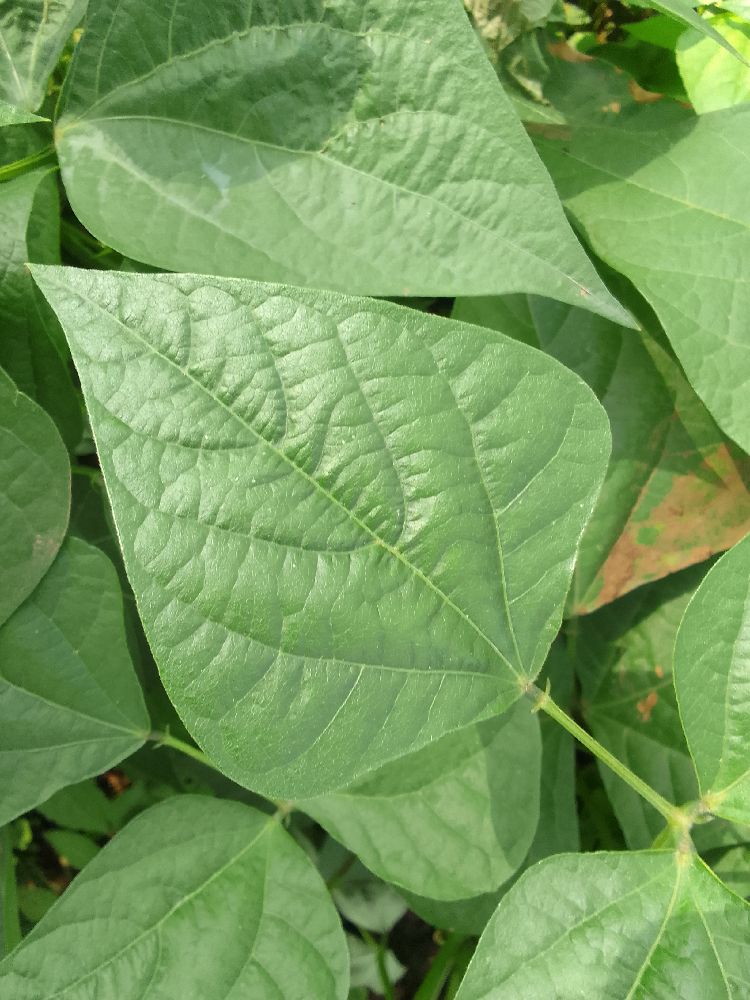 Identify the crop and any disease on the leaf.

common bean, healthy
